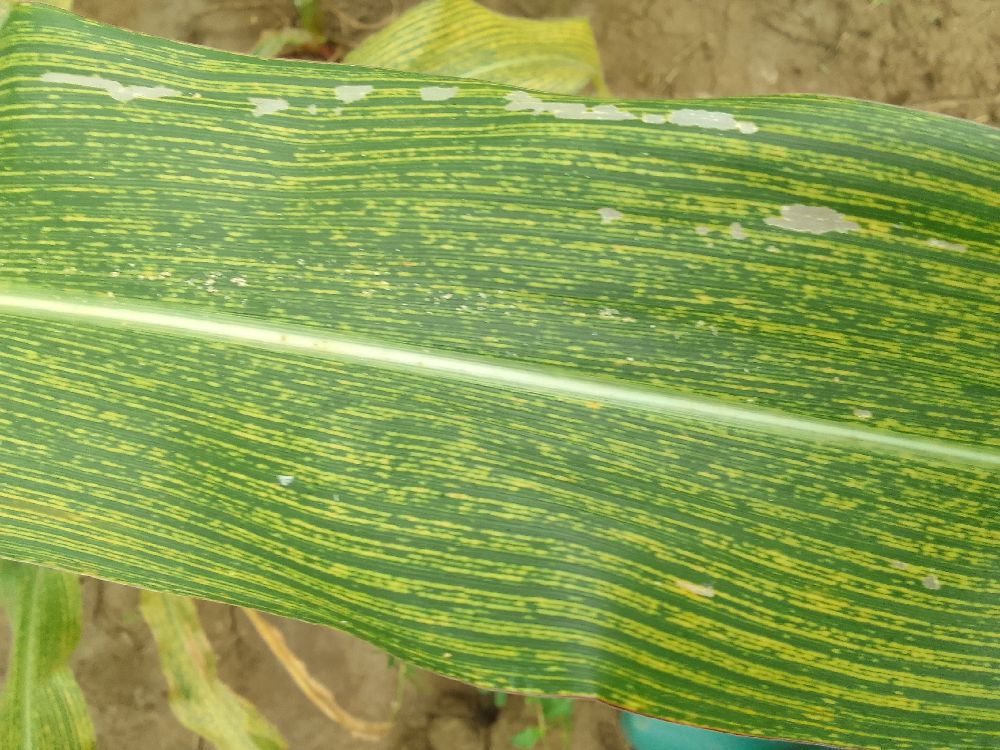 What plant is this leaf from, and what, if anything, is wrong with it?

maize, maize streak virus
